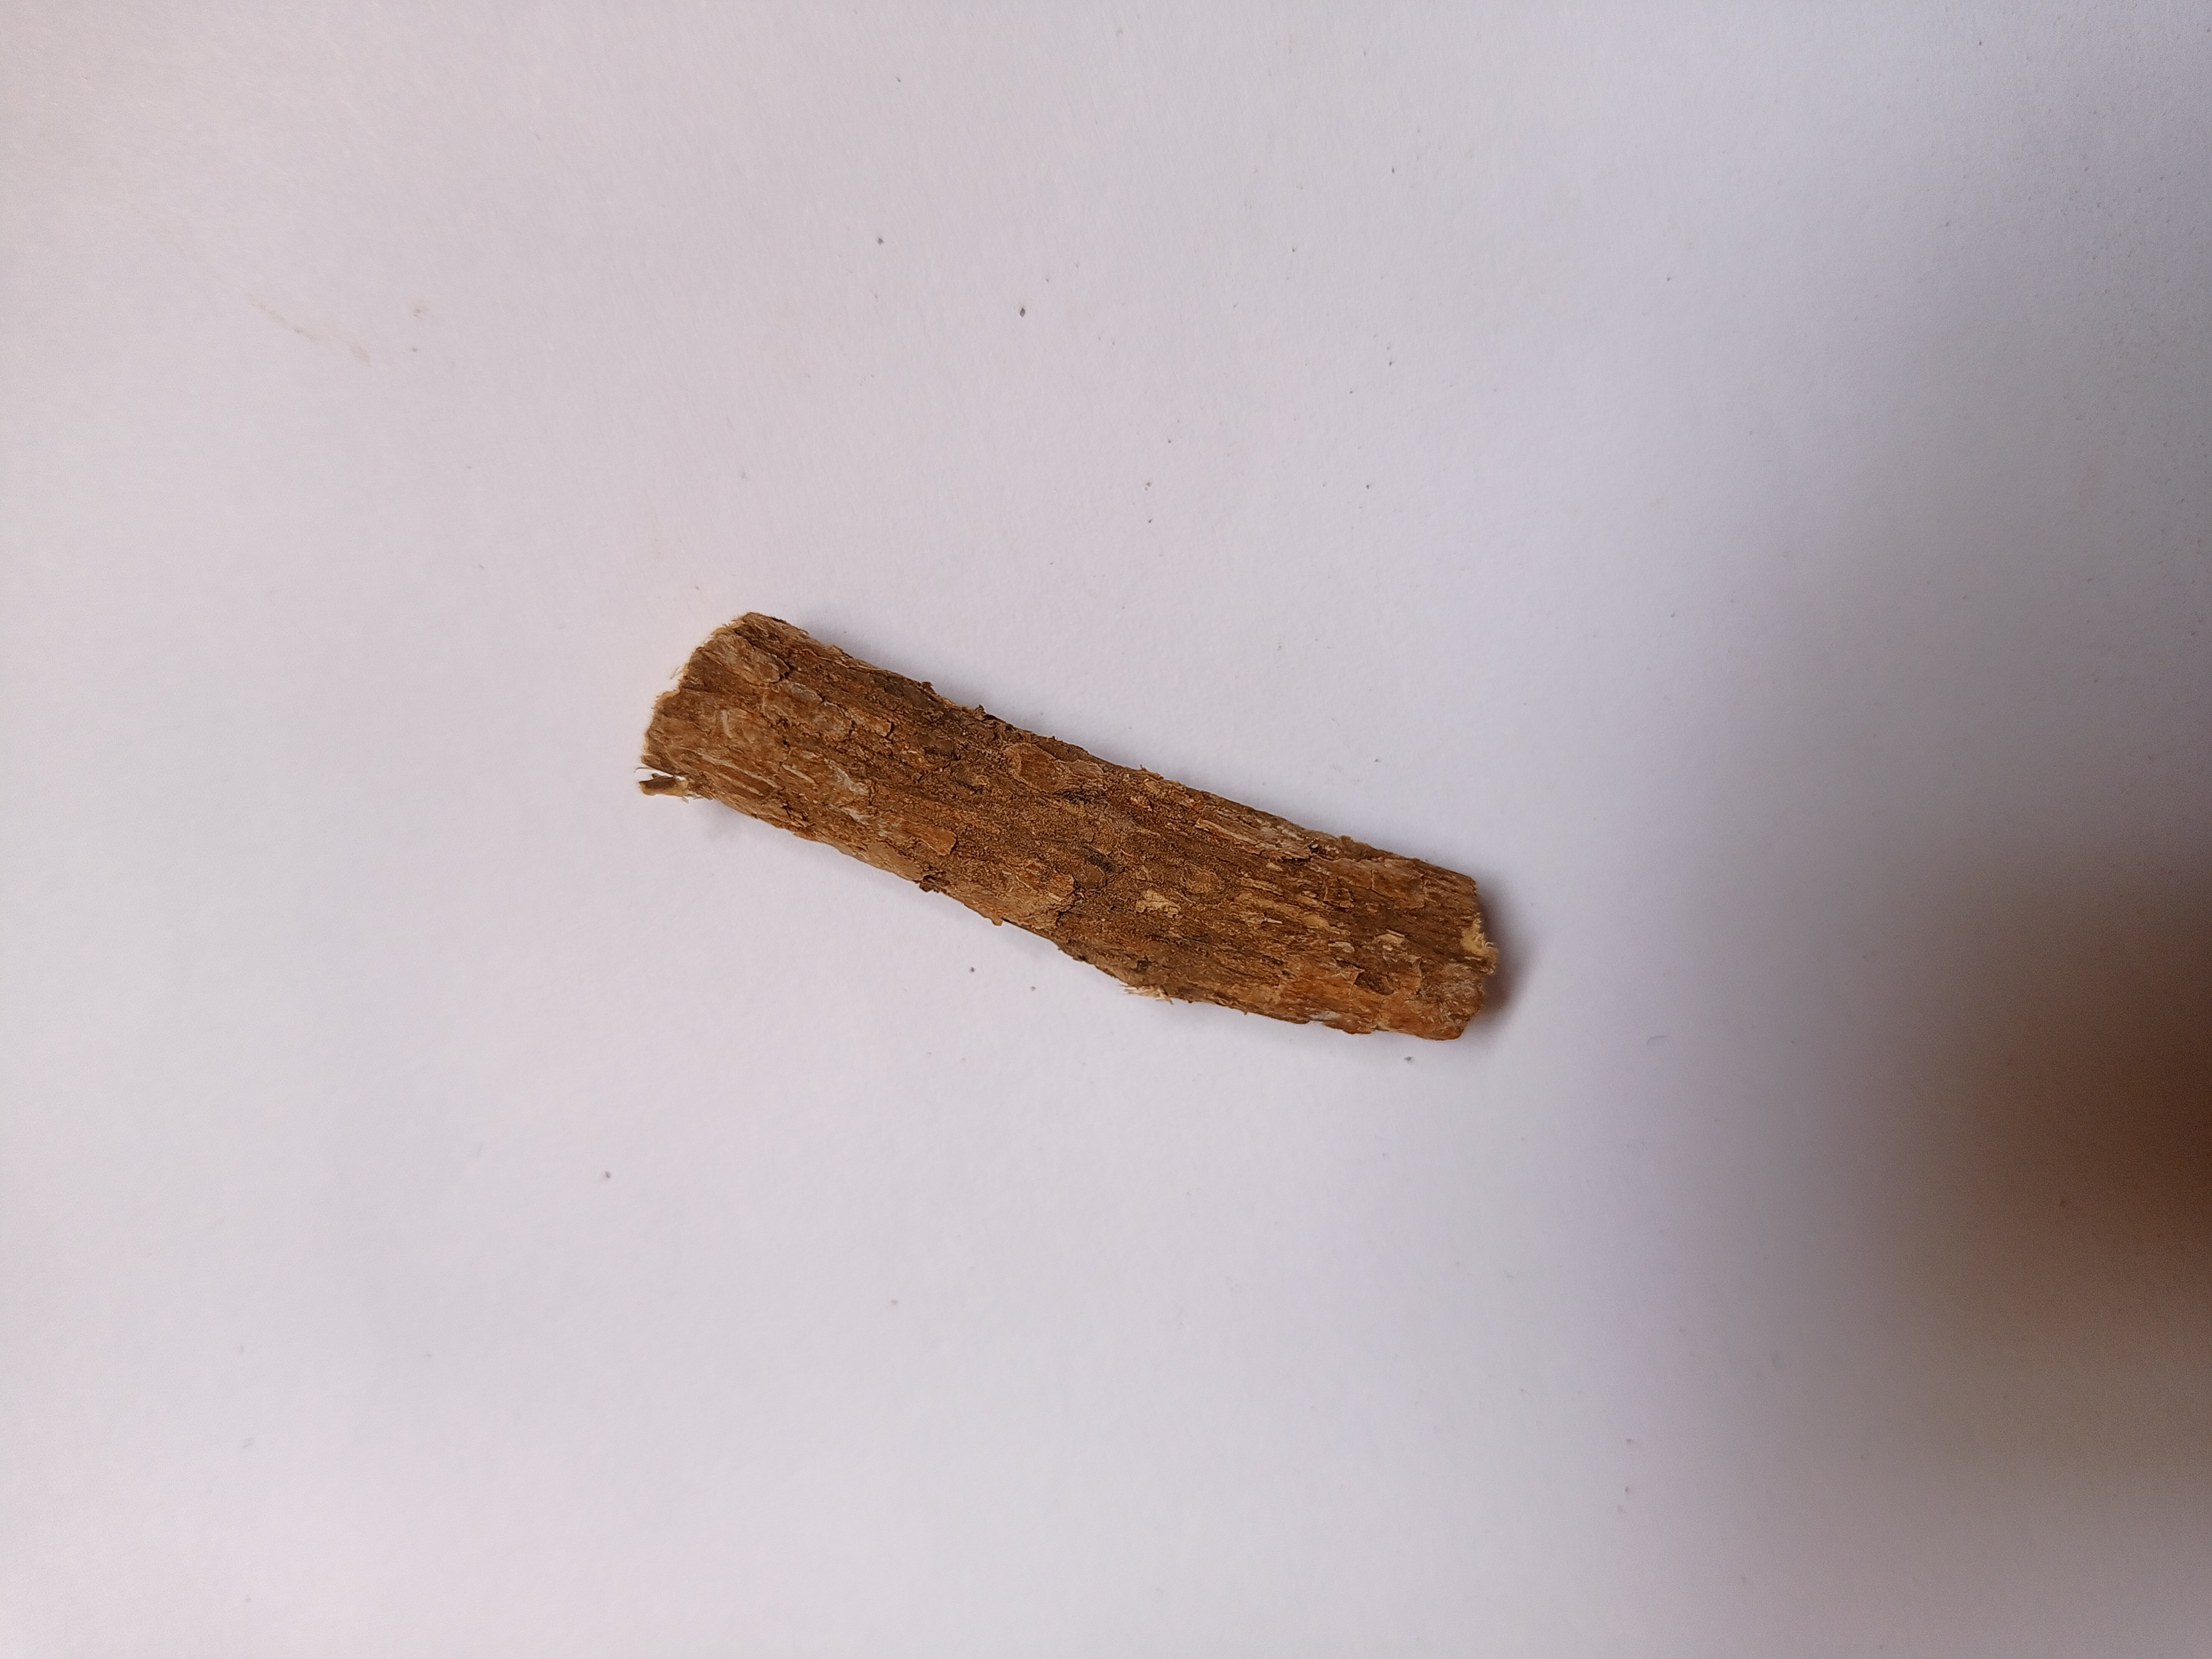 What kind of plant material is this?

jesthamadh
